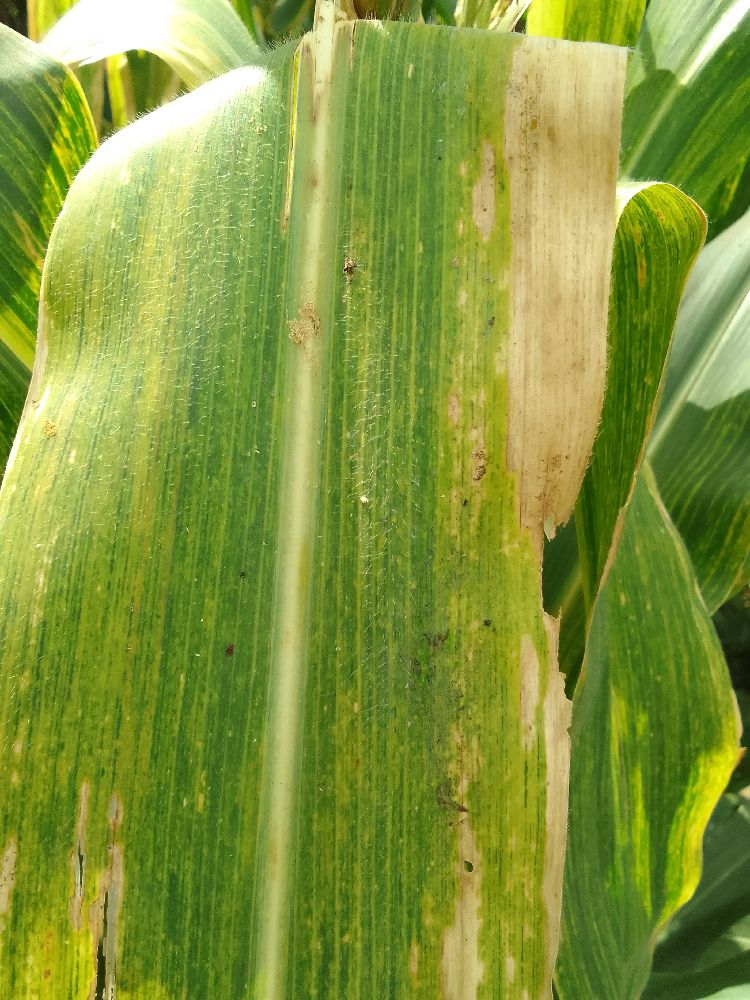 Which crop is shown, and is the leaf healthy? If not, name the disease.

maize, maize lethal necrosis
